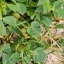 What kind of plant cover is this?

unstructured weed
